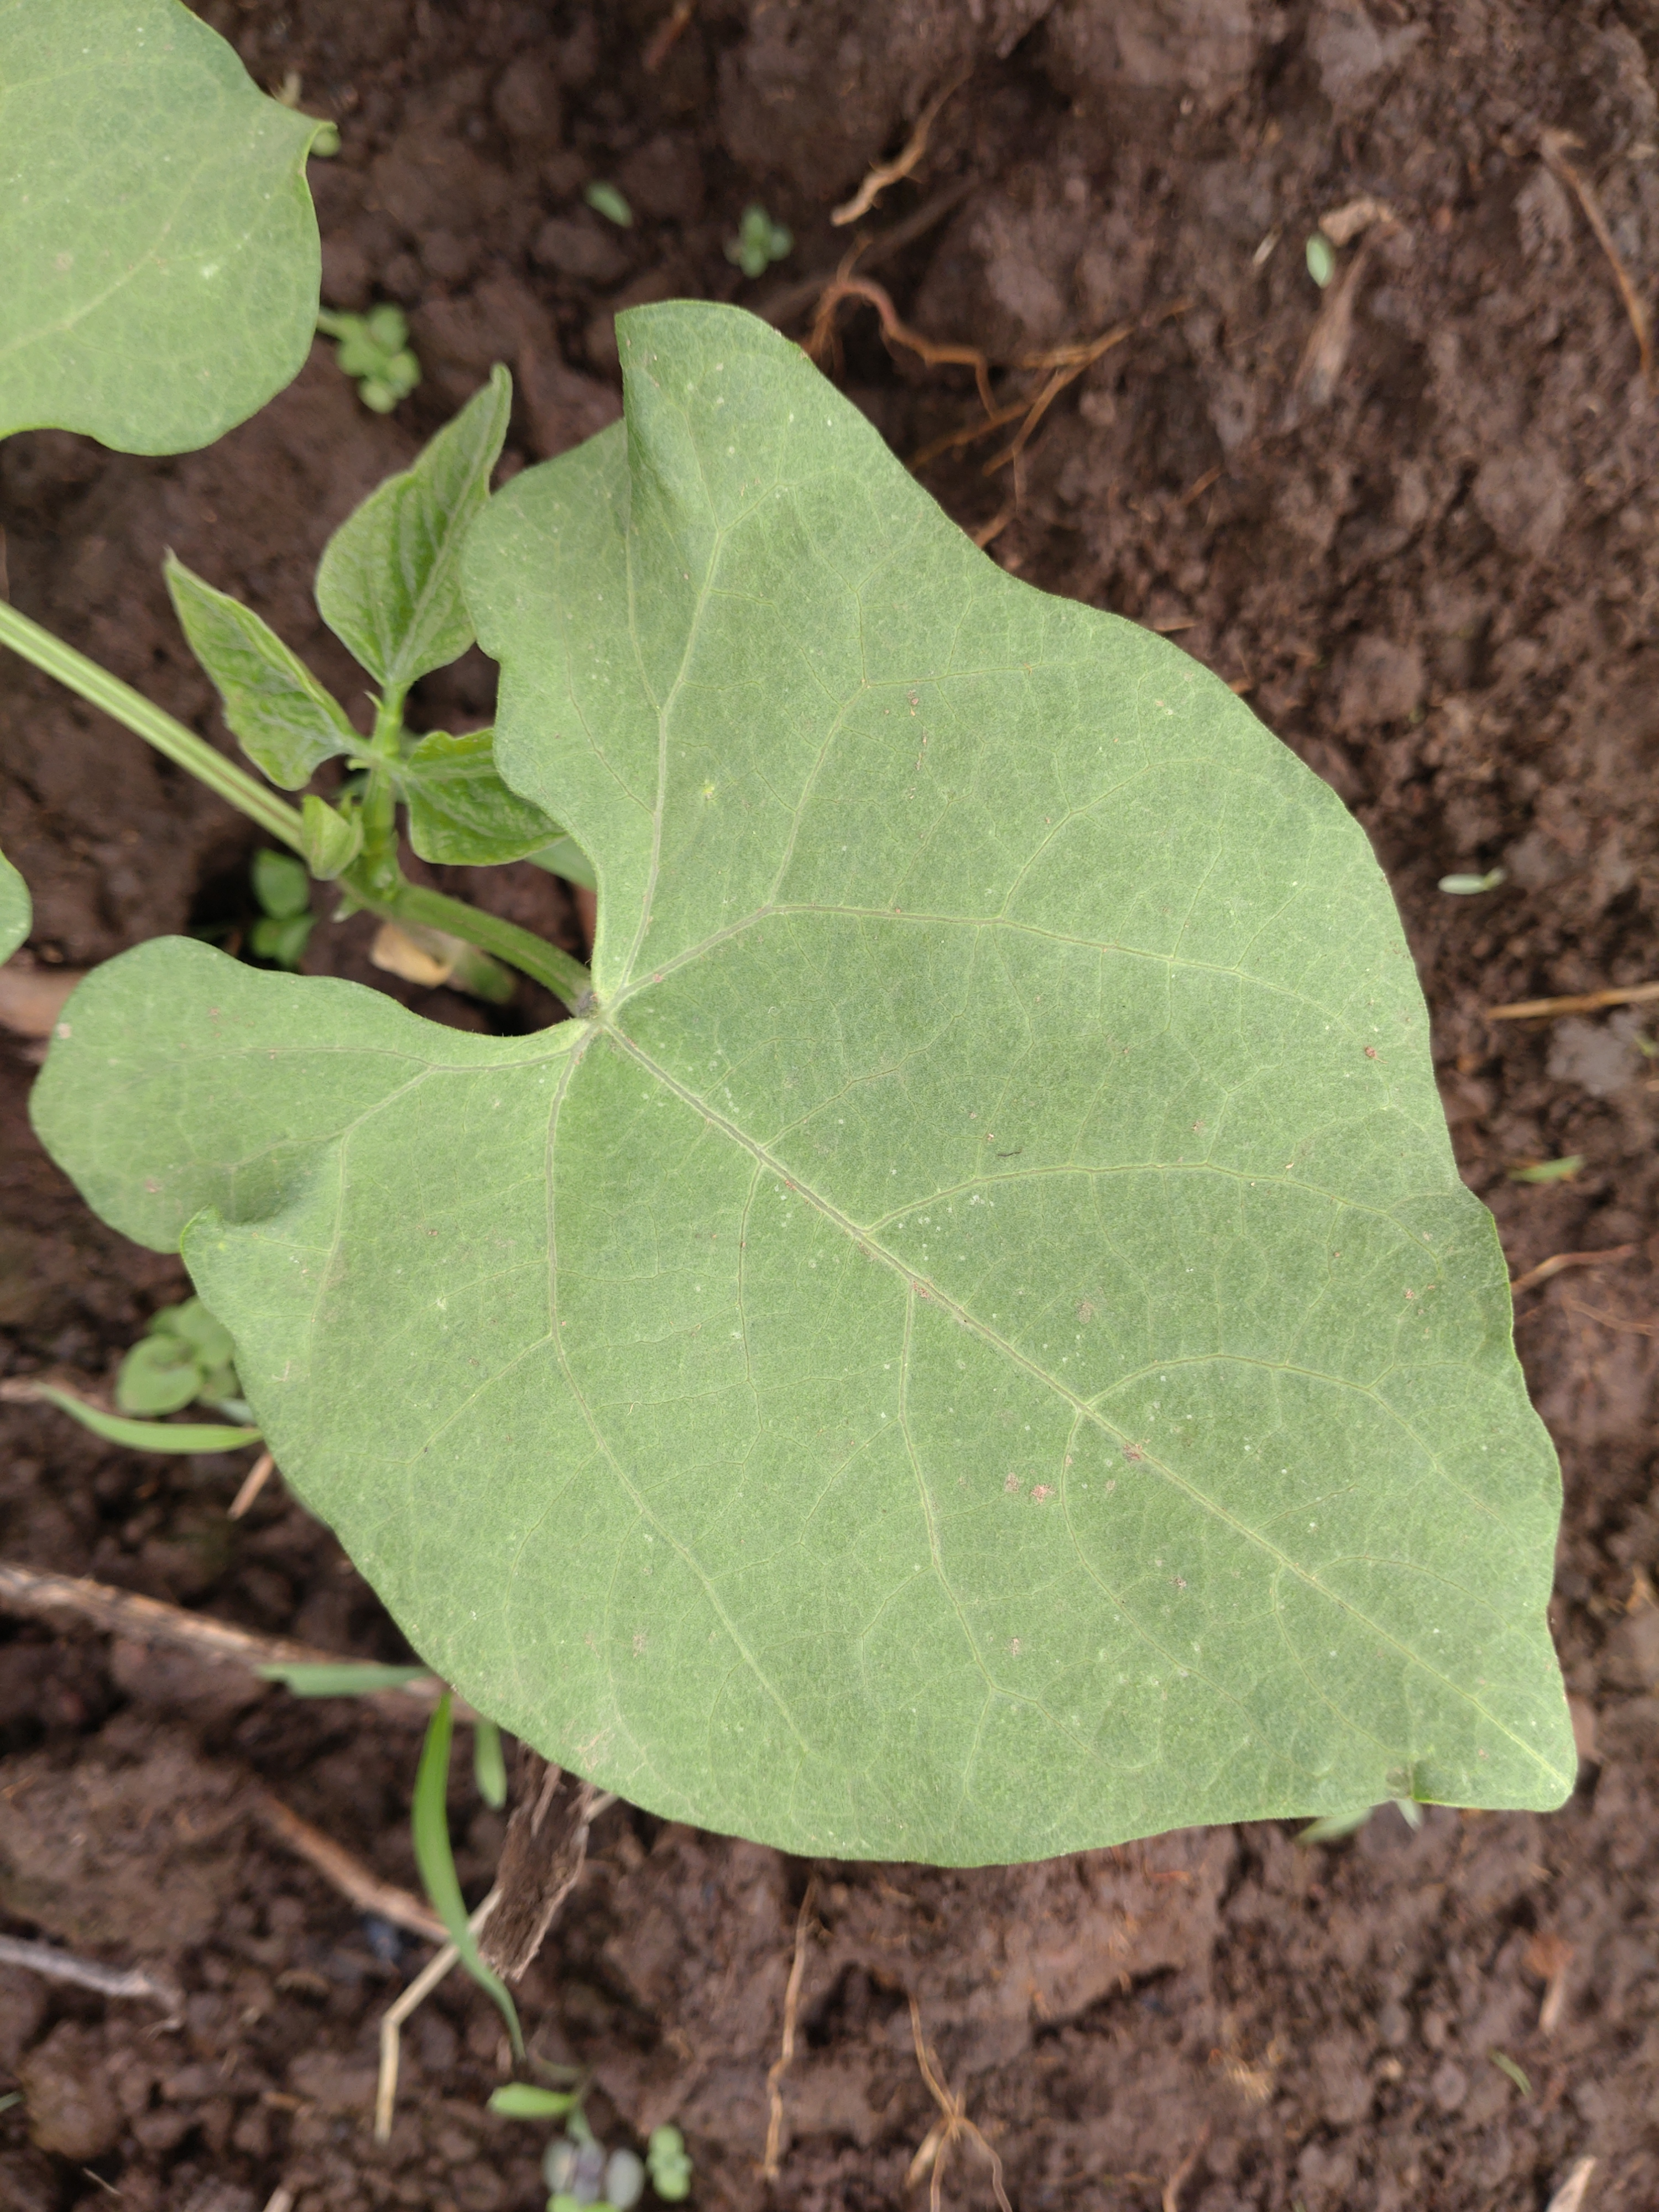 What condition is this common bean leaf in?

healthy
